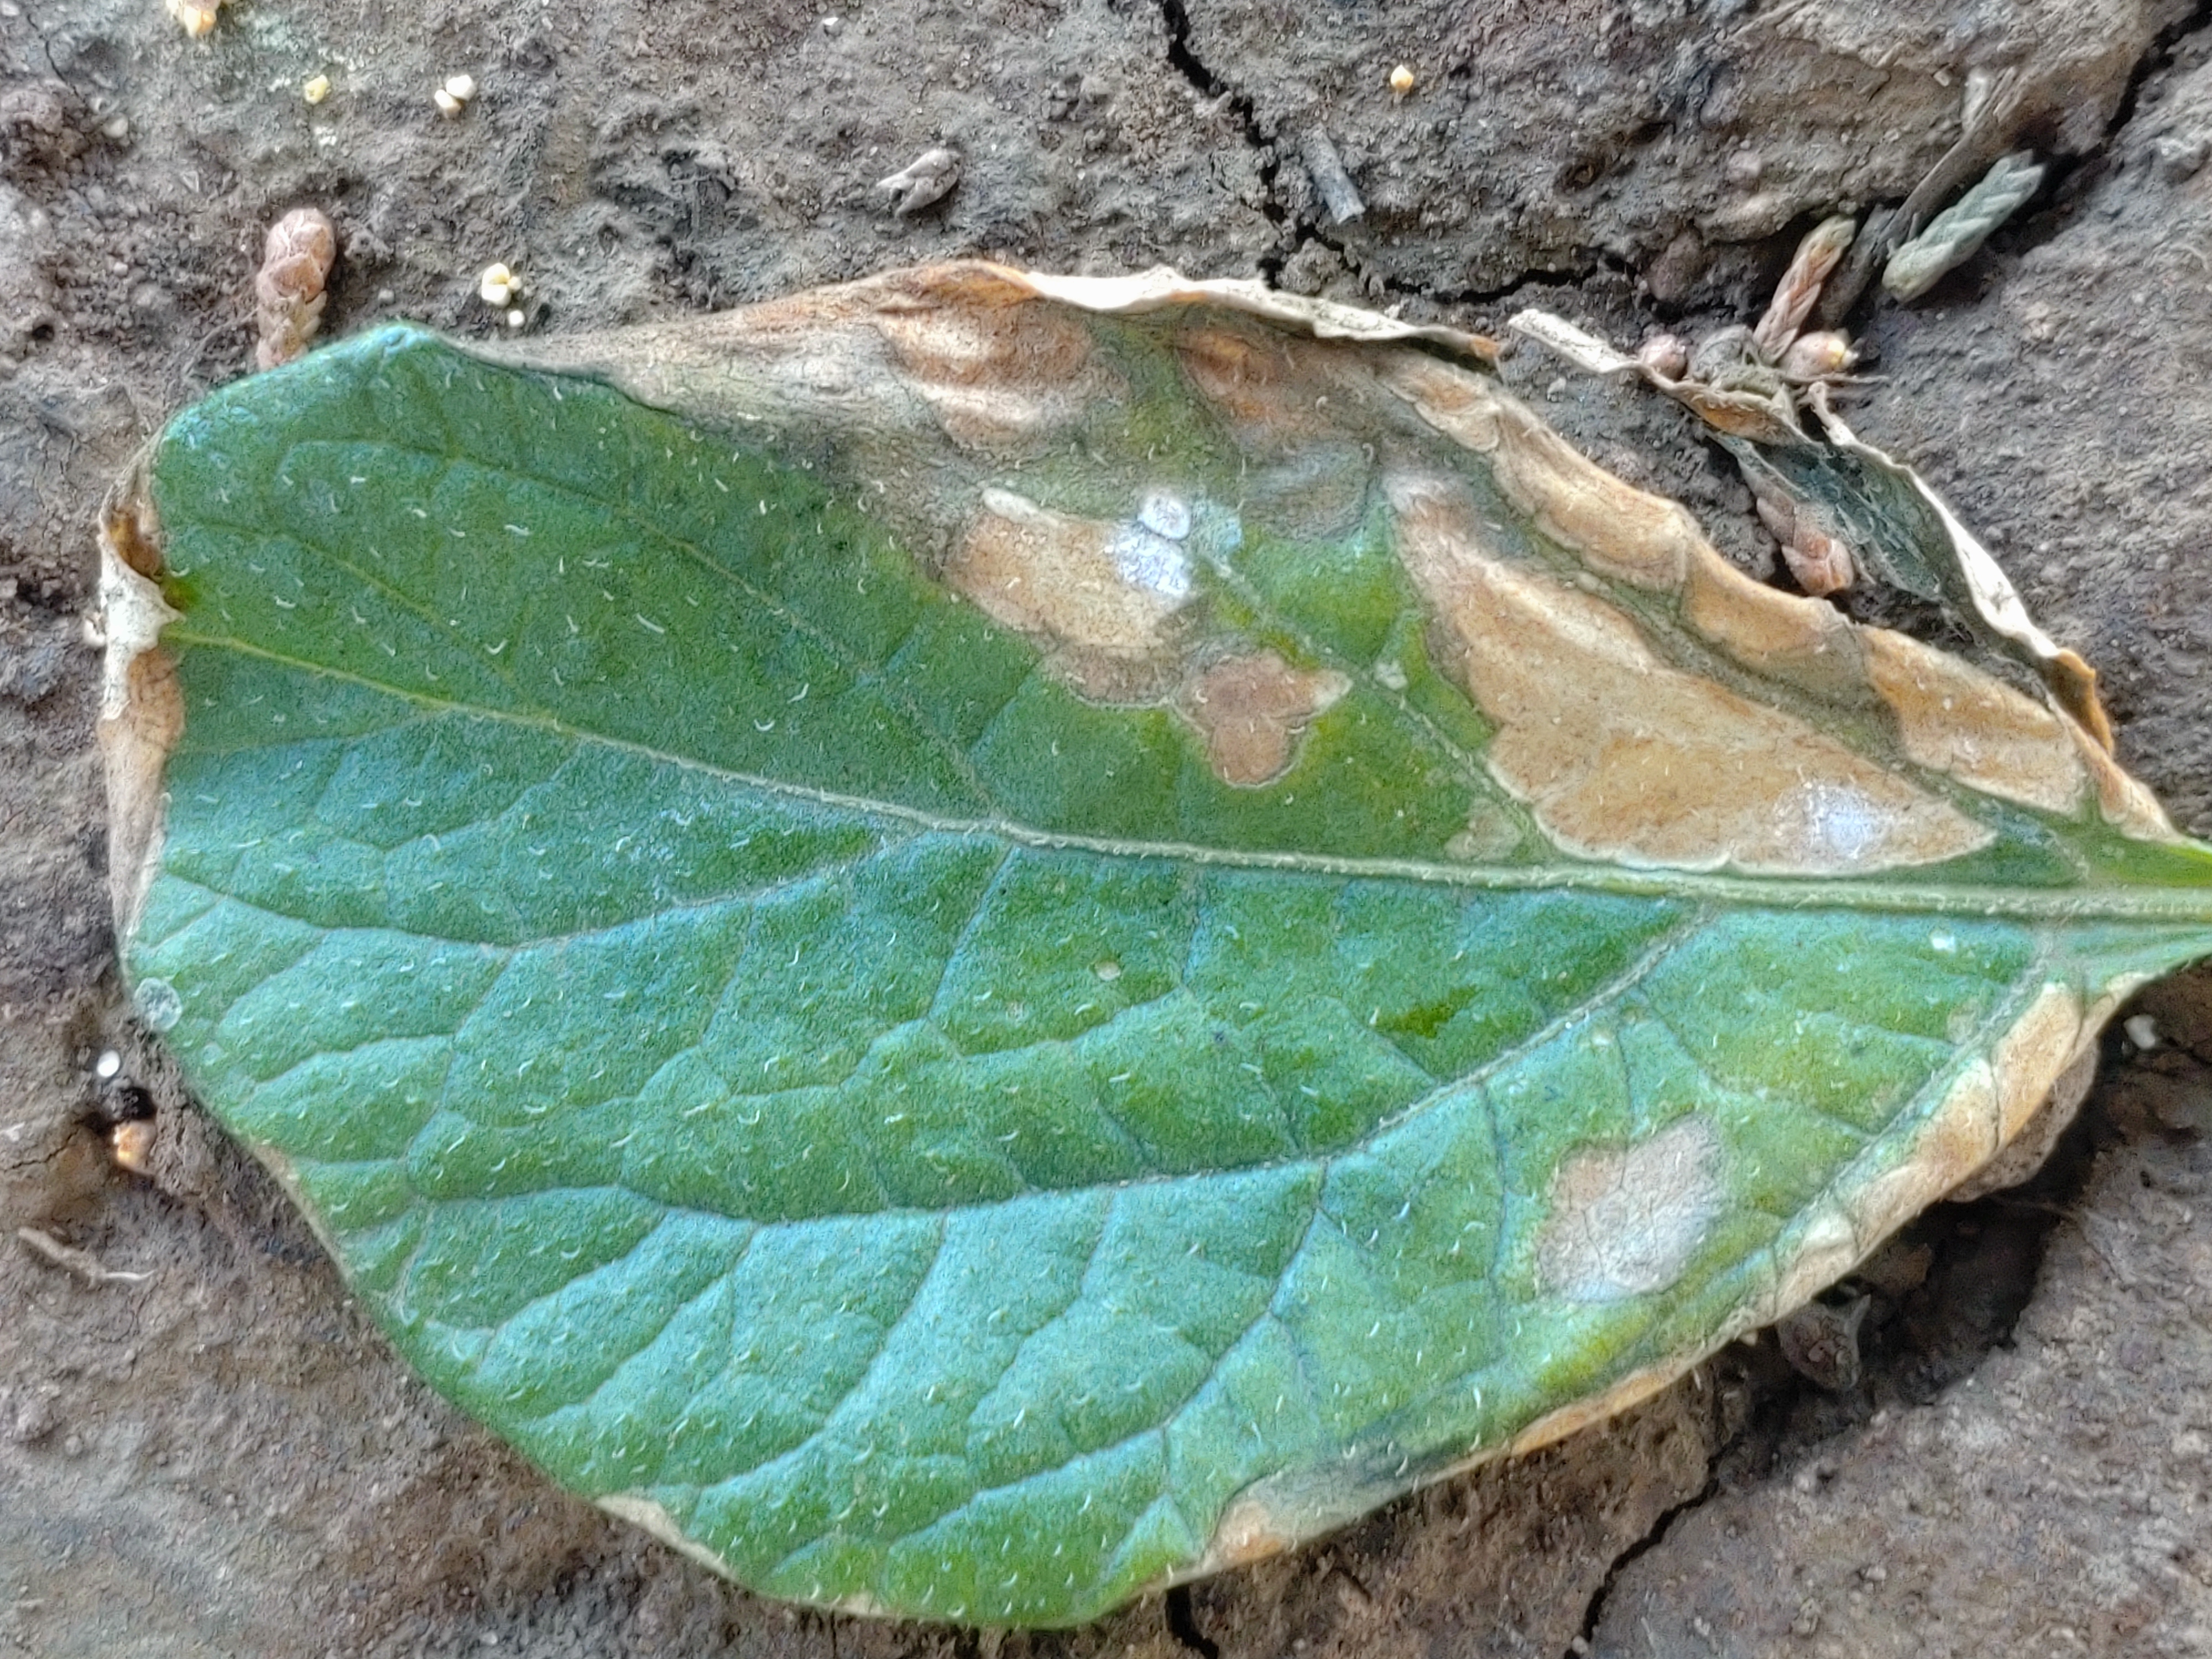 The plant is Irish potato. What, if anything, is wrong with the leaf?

early blight
